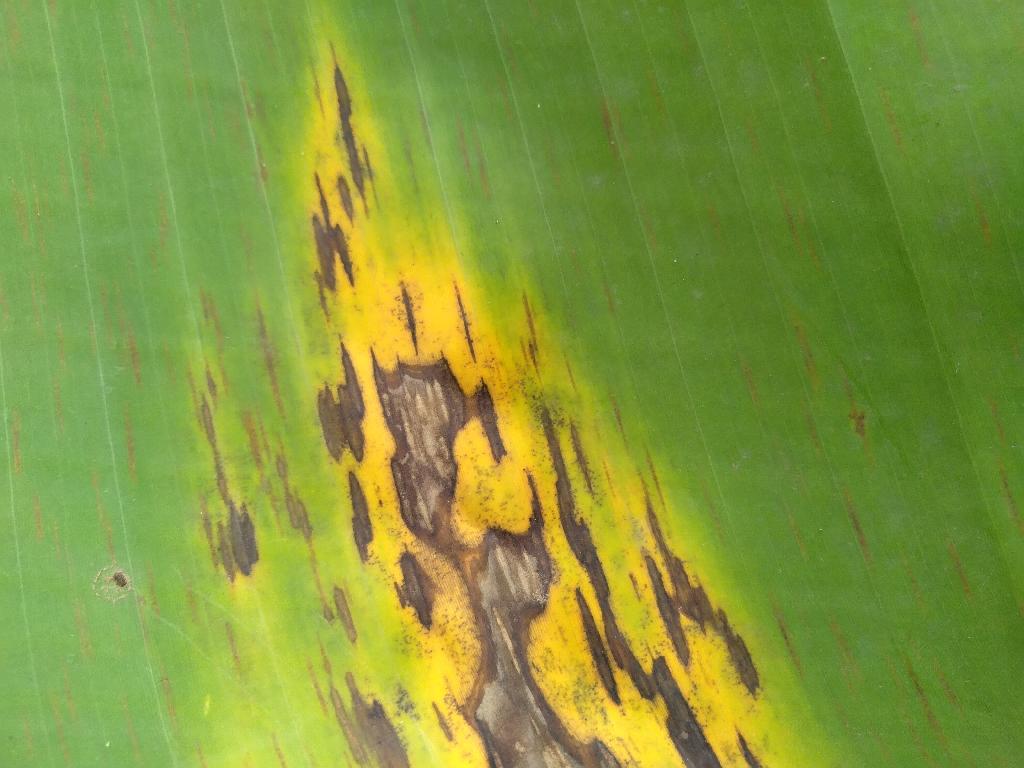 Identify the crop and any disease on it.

banana, black sigatoka
